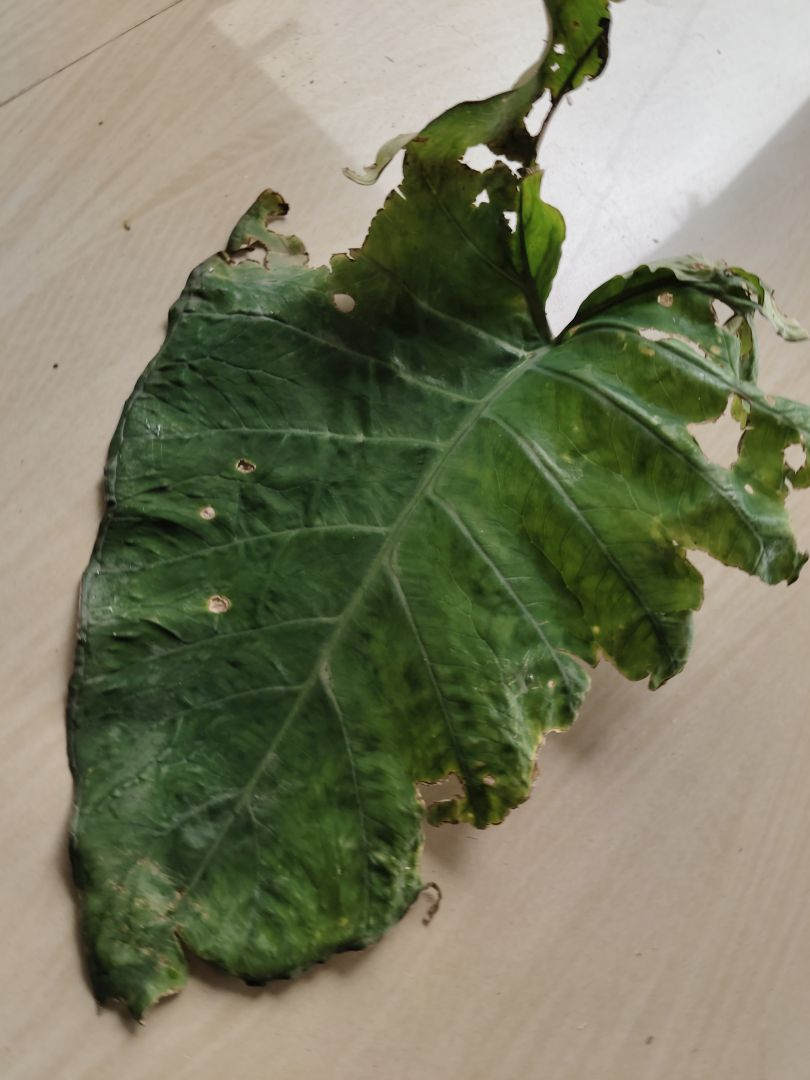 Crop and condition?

taro, leaf blight
